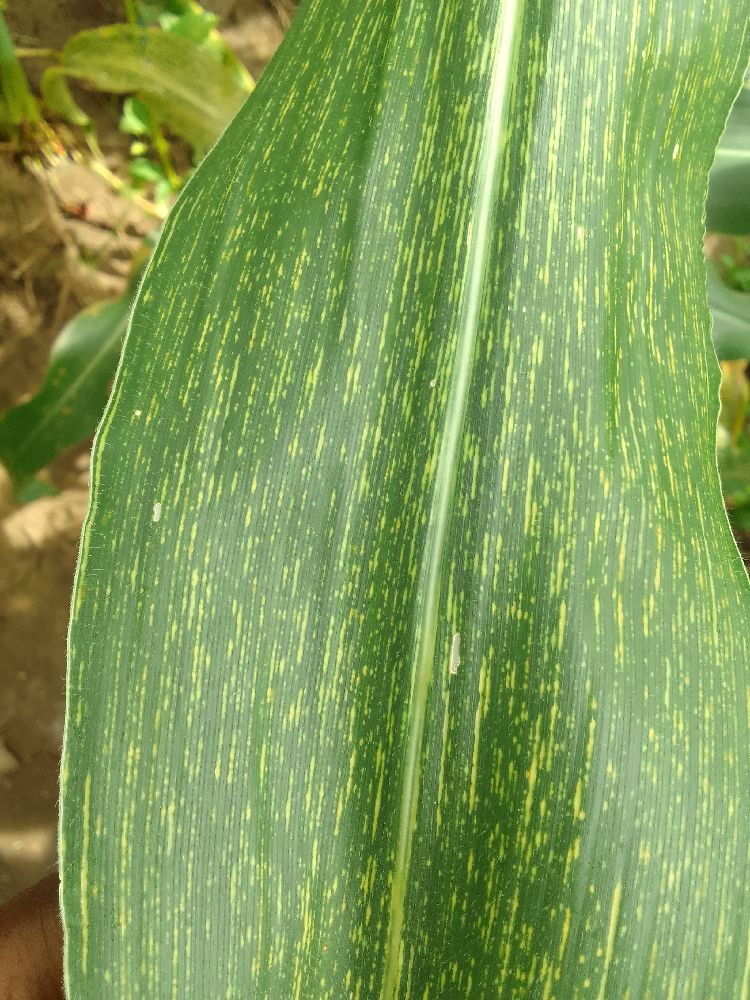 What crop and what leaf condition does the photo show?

maize, maize streak virus
